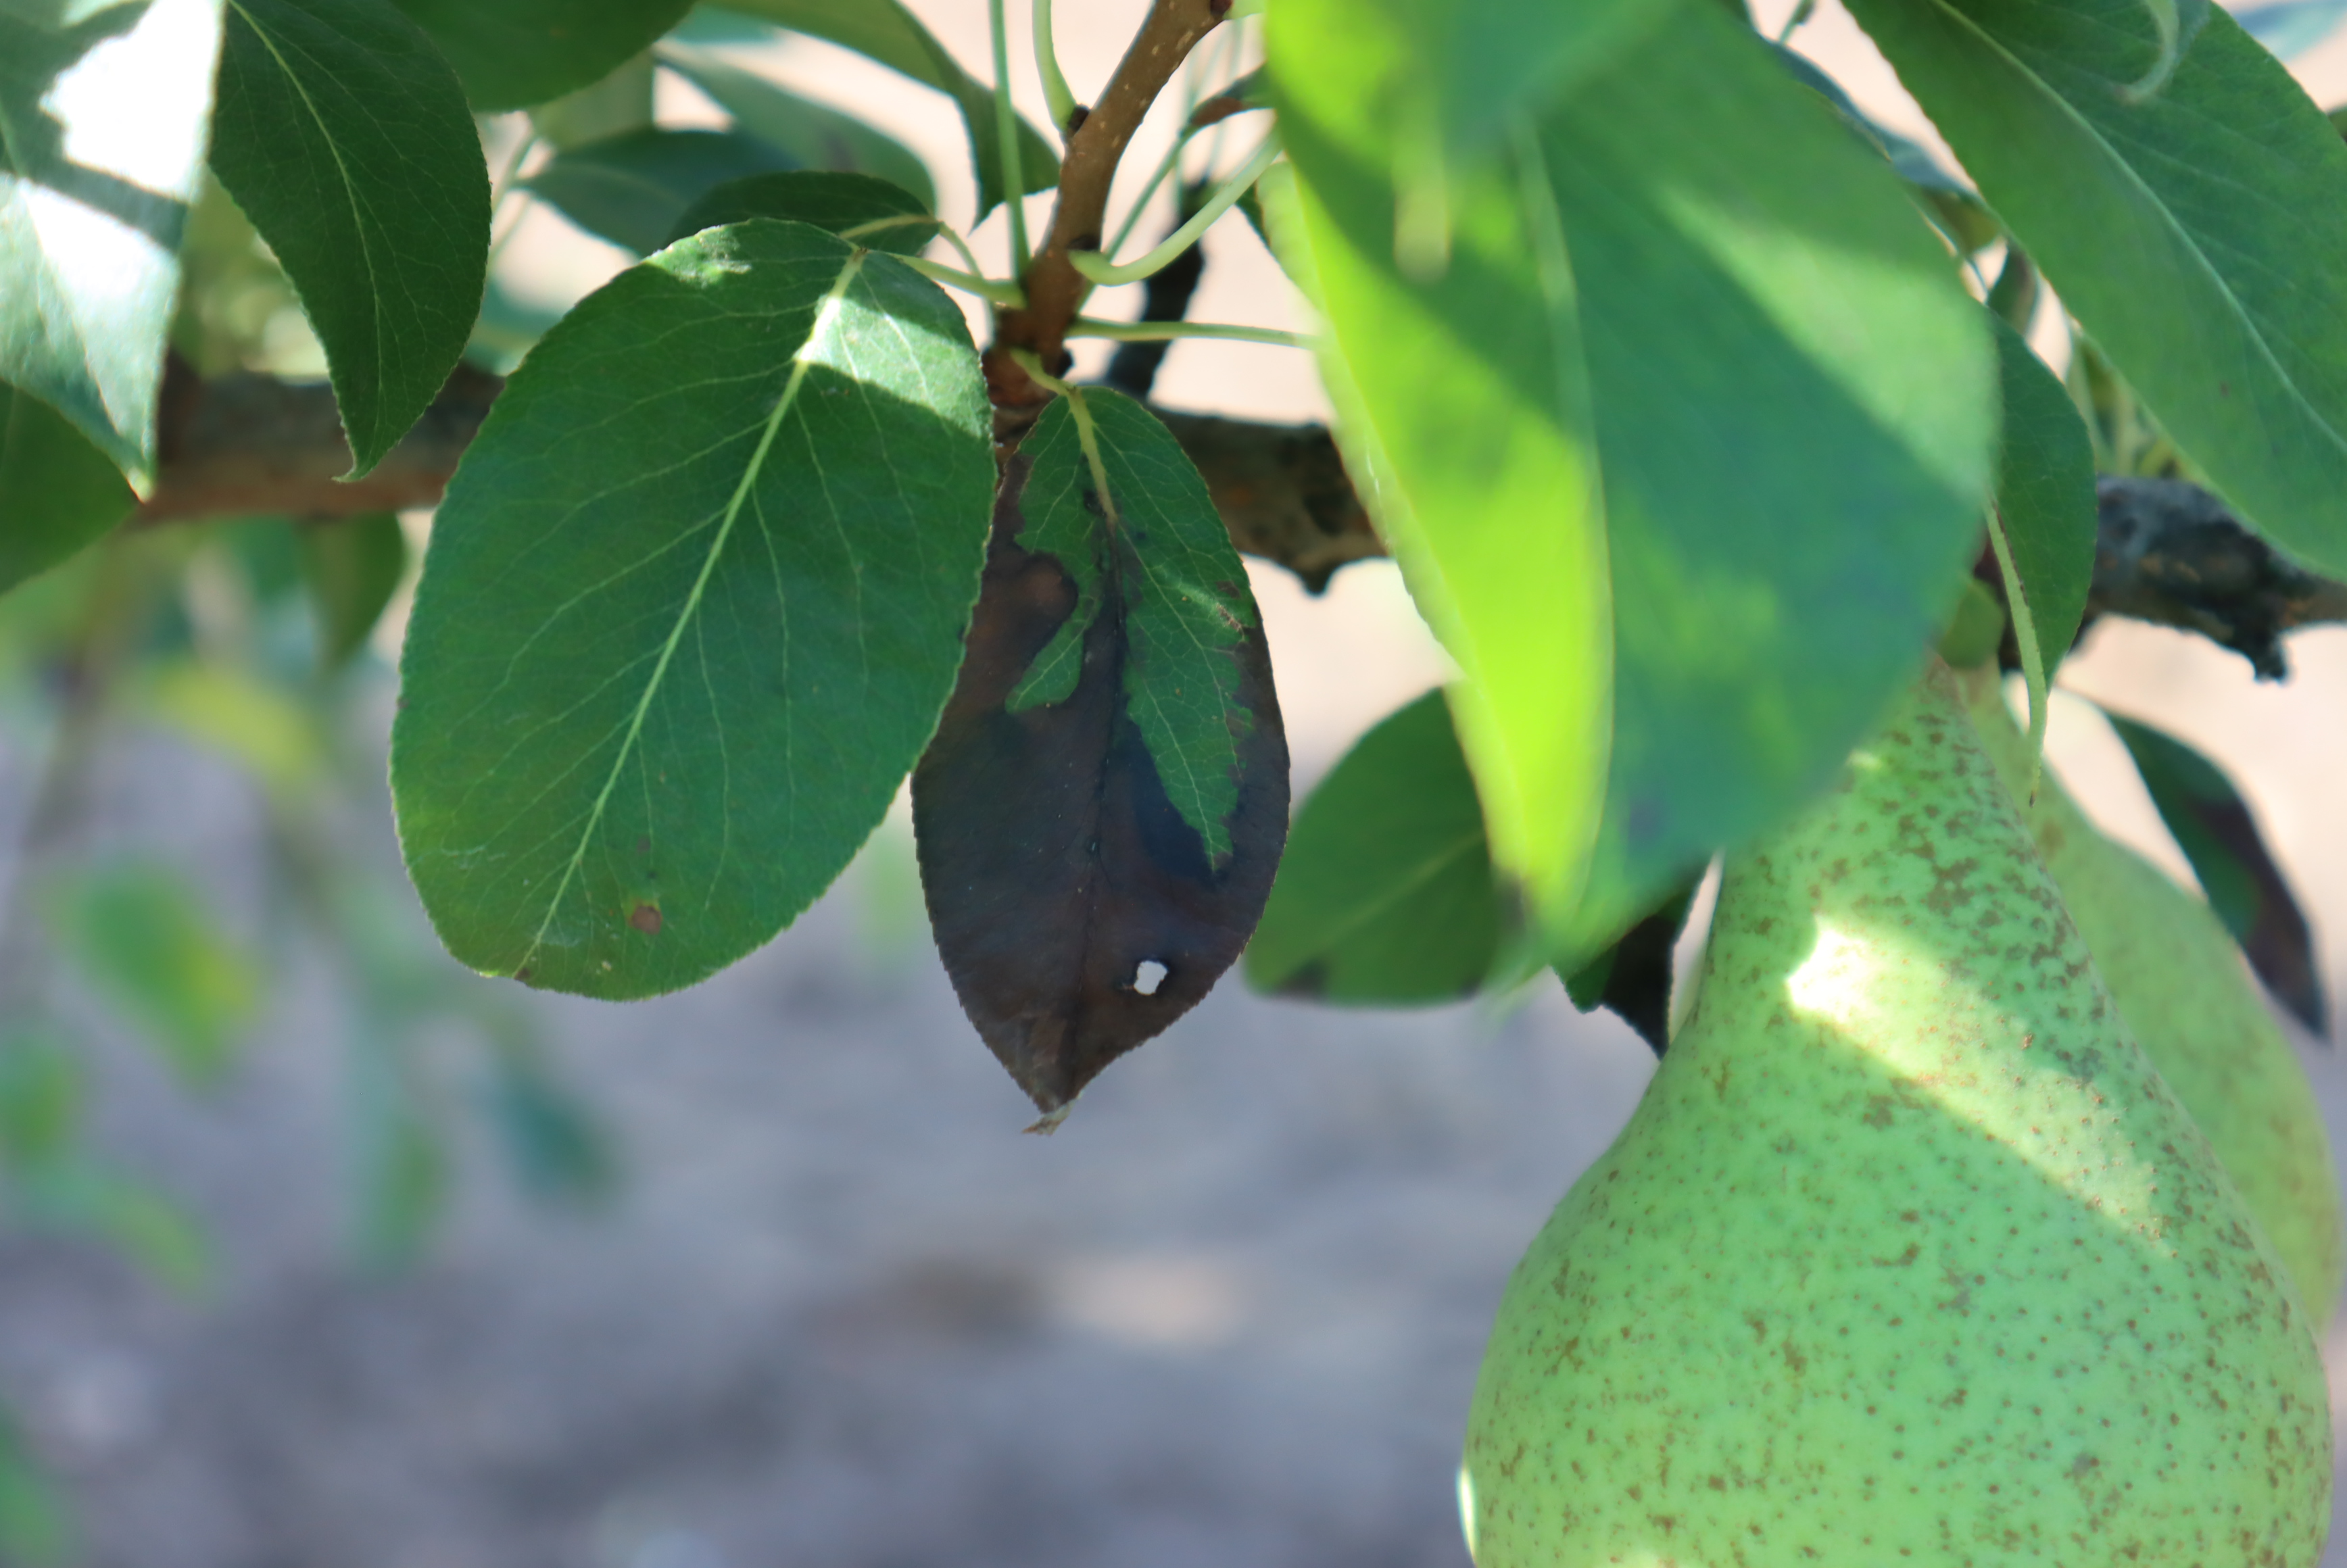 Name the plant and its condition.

pear, black spot, chemical damage
